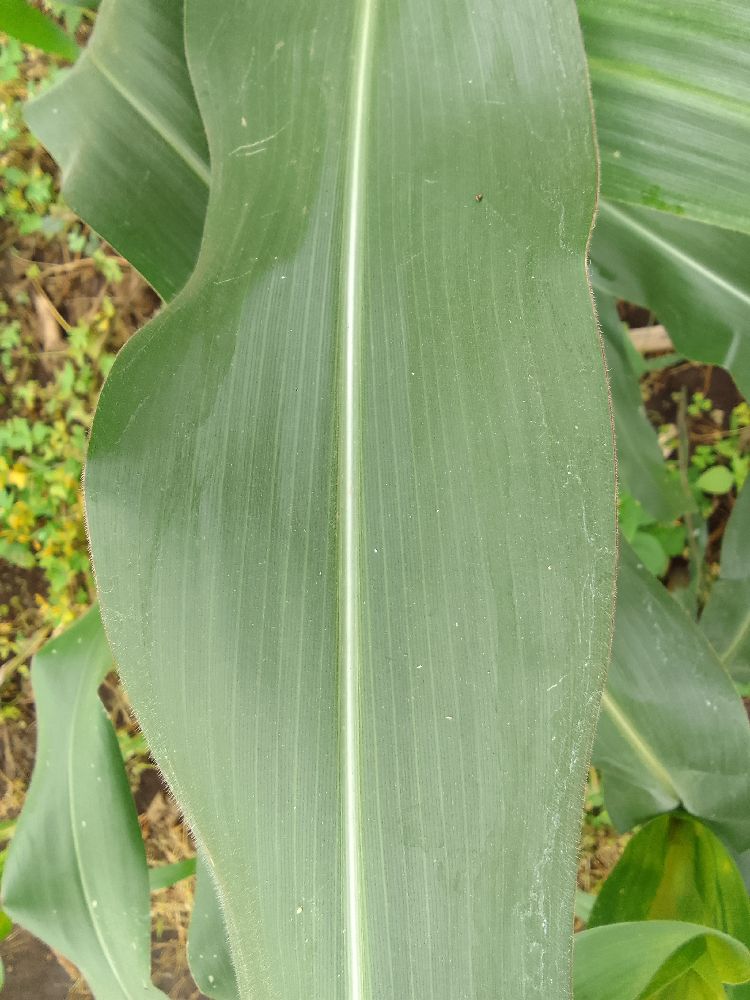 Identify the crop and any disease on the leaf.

maize, healthy
